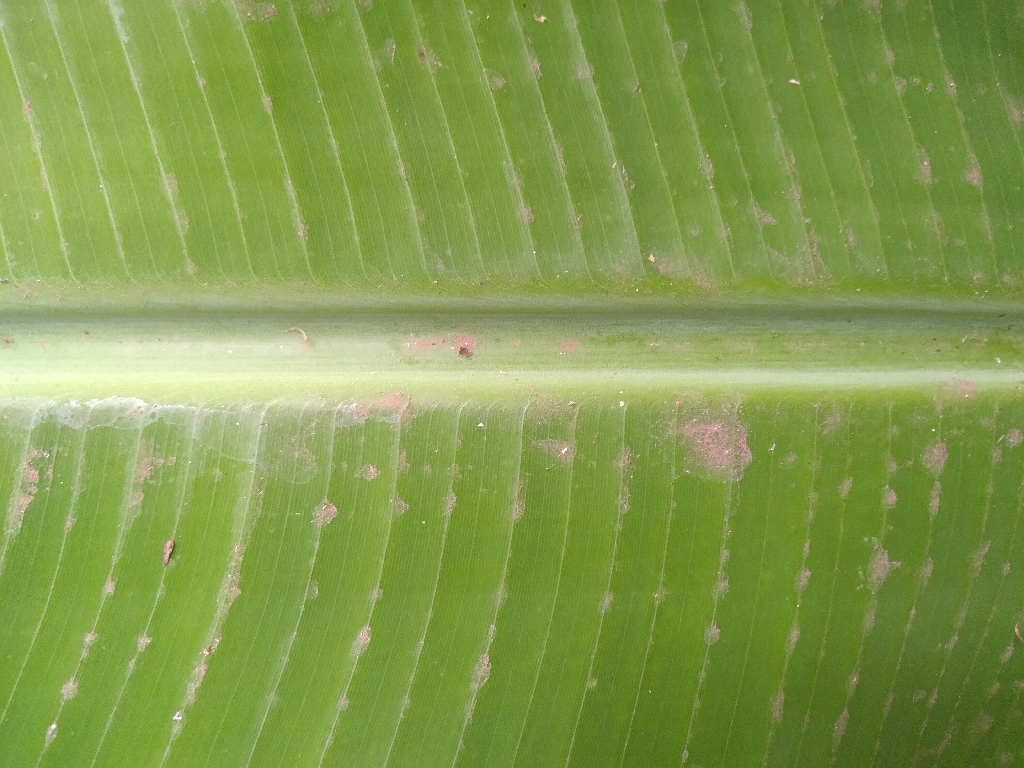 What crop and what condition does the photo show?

banana, healthy
